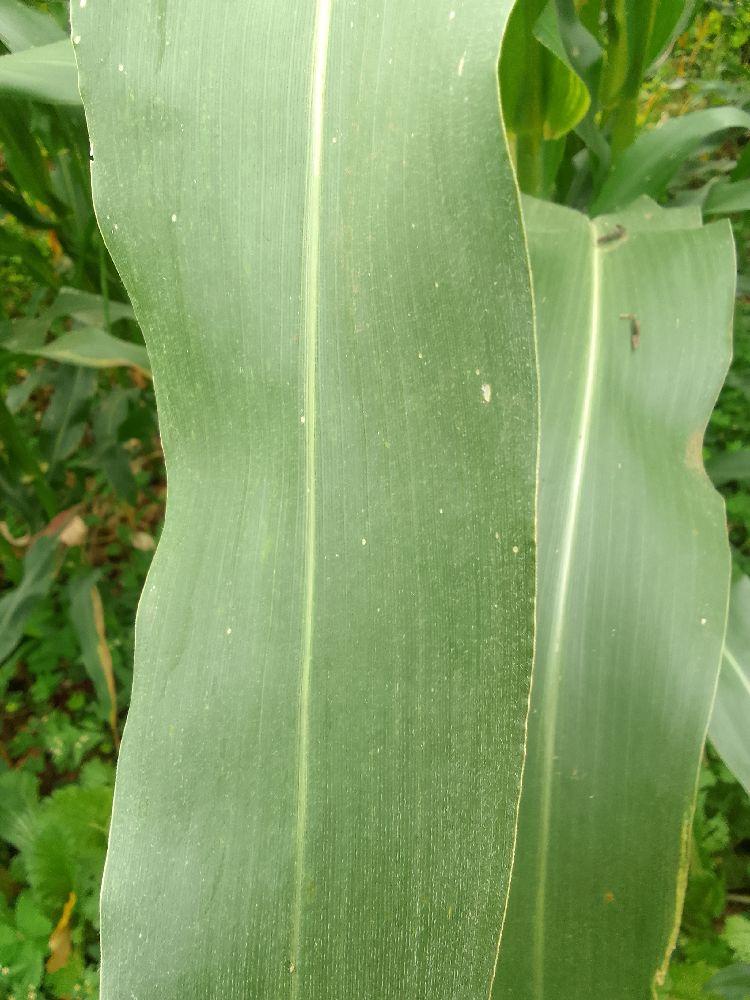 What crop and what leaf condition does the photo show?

maize, healthy
